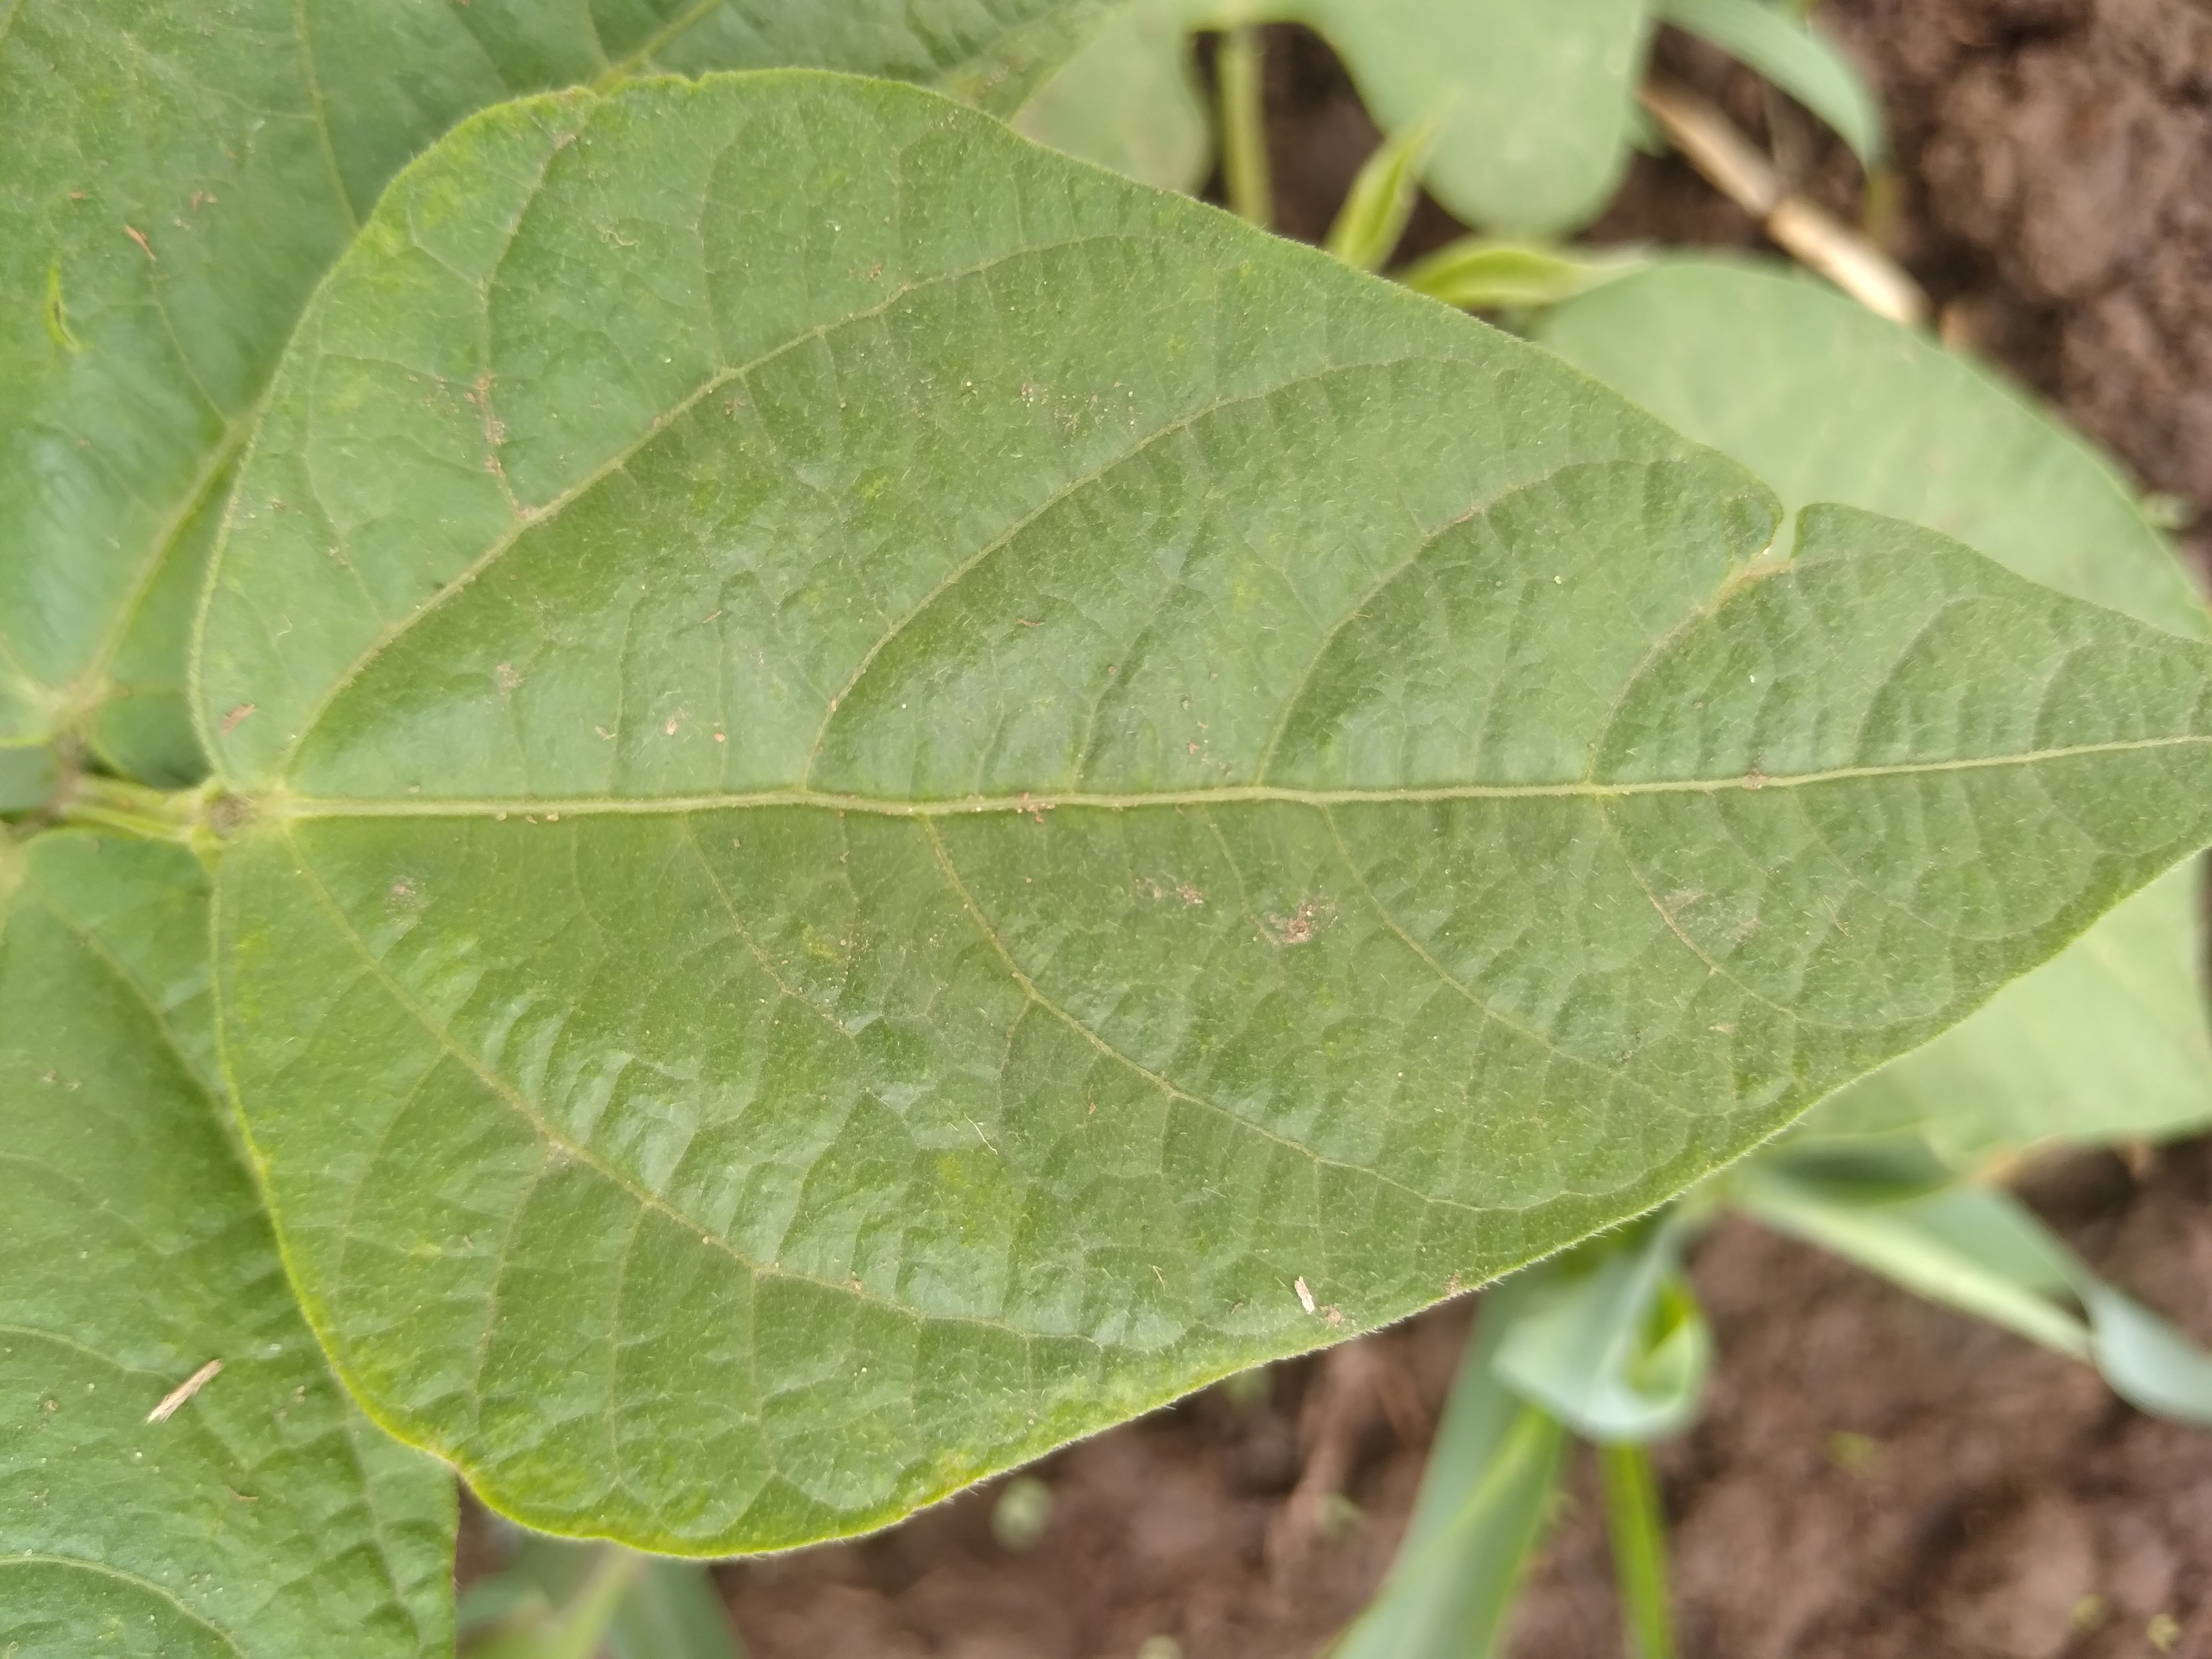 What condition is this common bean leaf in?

healthy
